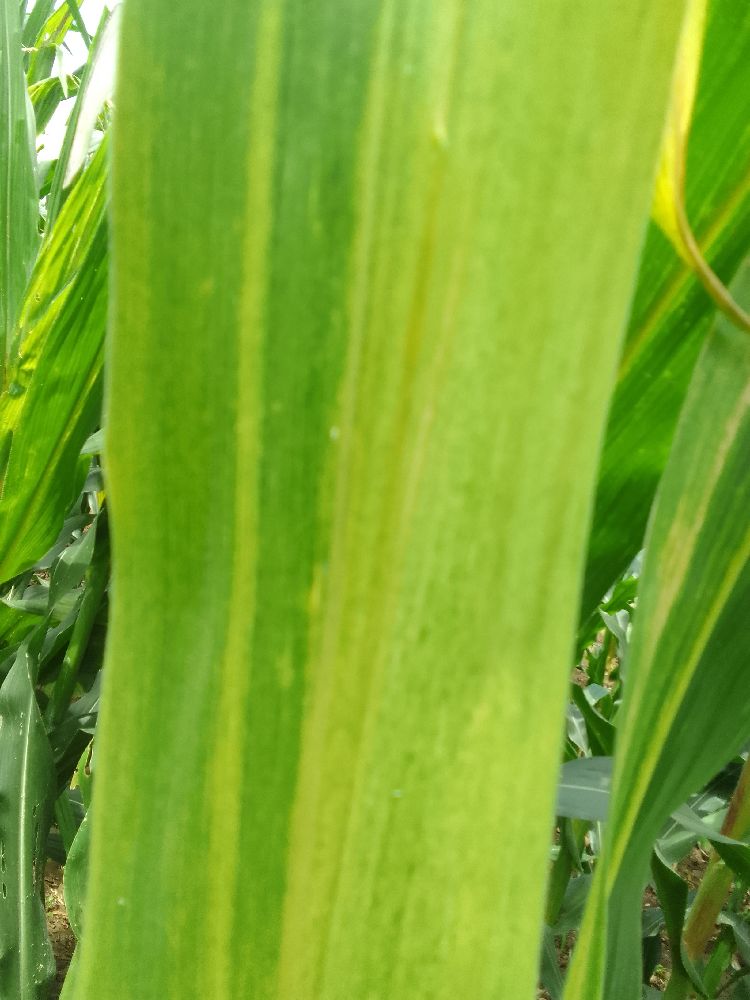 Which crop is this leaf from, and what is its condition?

maize, maize lethal necrosis
